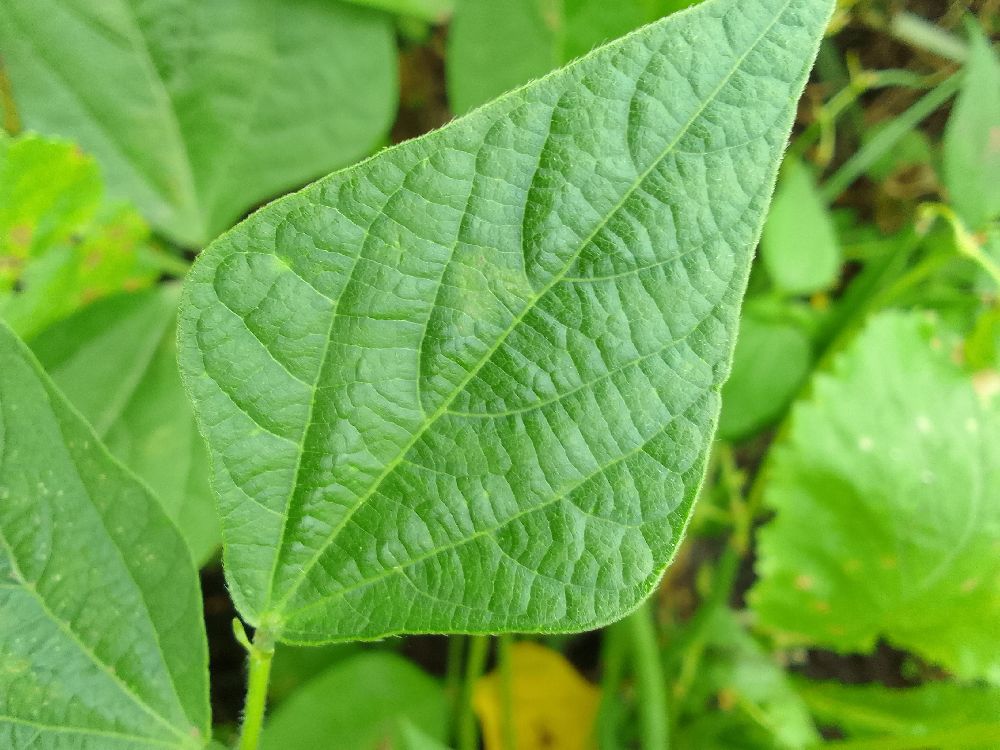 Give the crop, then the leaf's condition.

common bean, healthy
